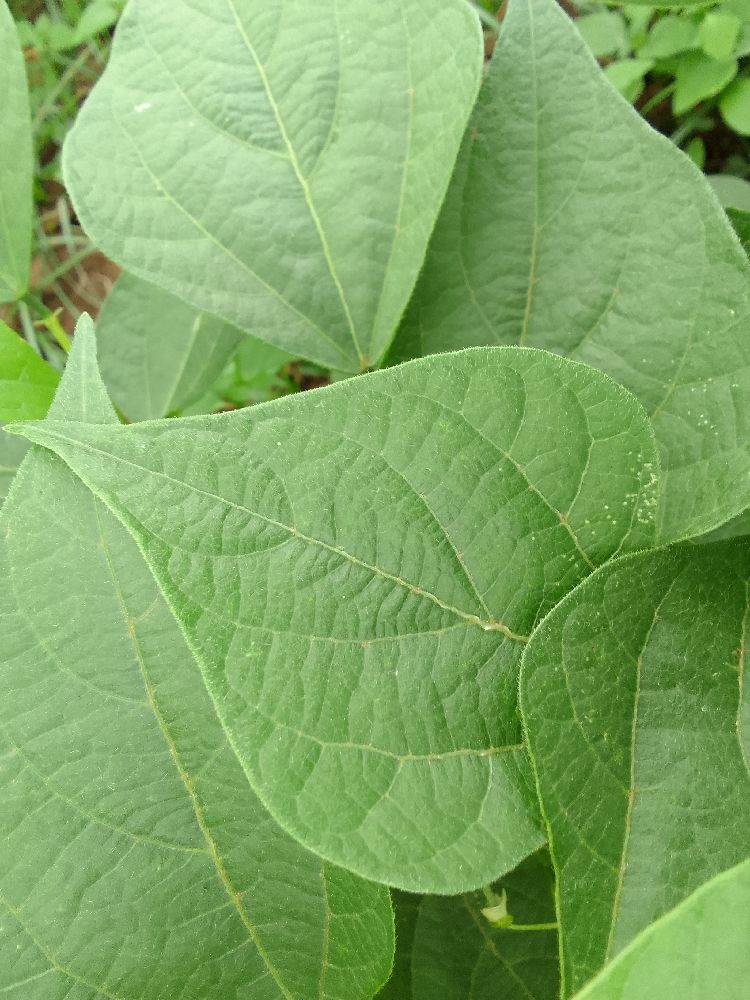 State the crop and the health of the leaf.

common bean, healthy
